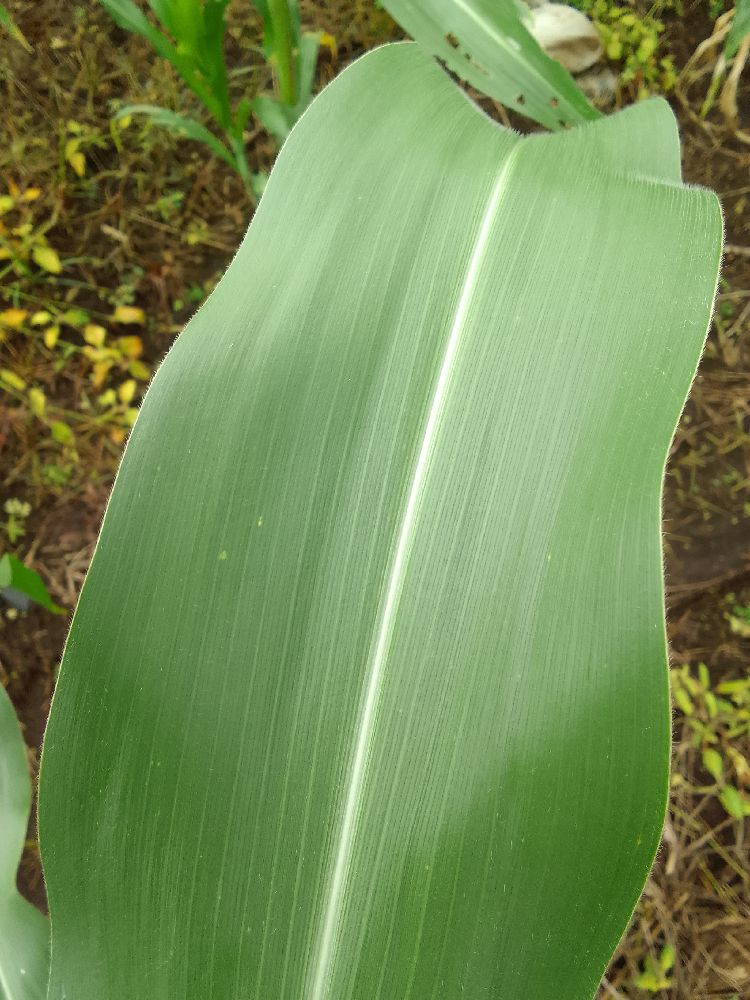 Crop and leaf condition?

maize, healthy
